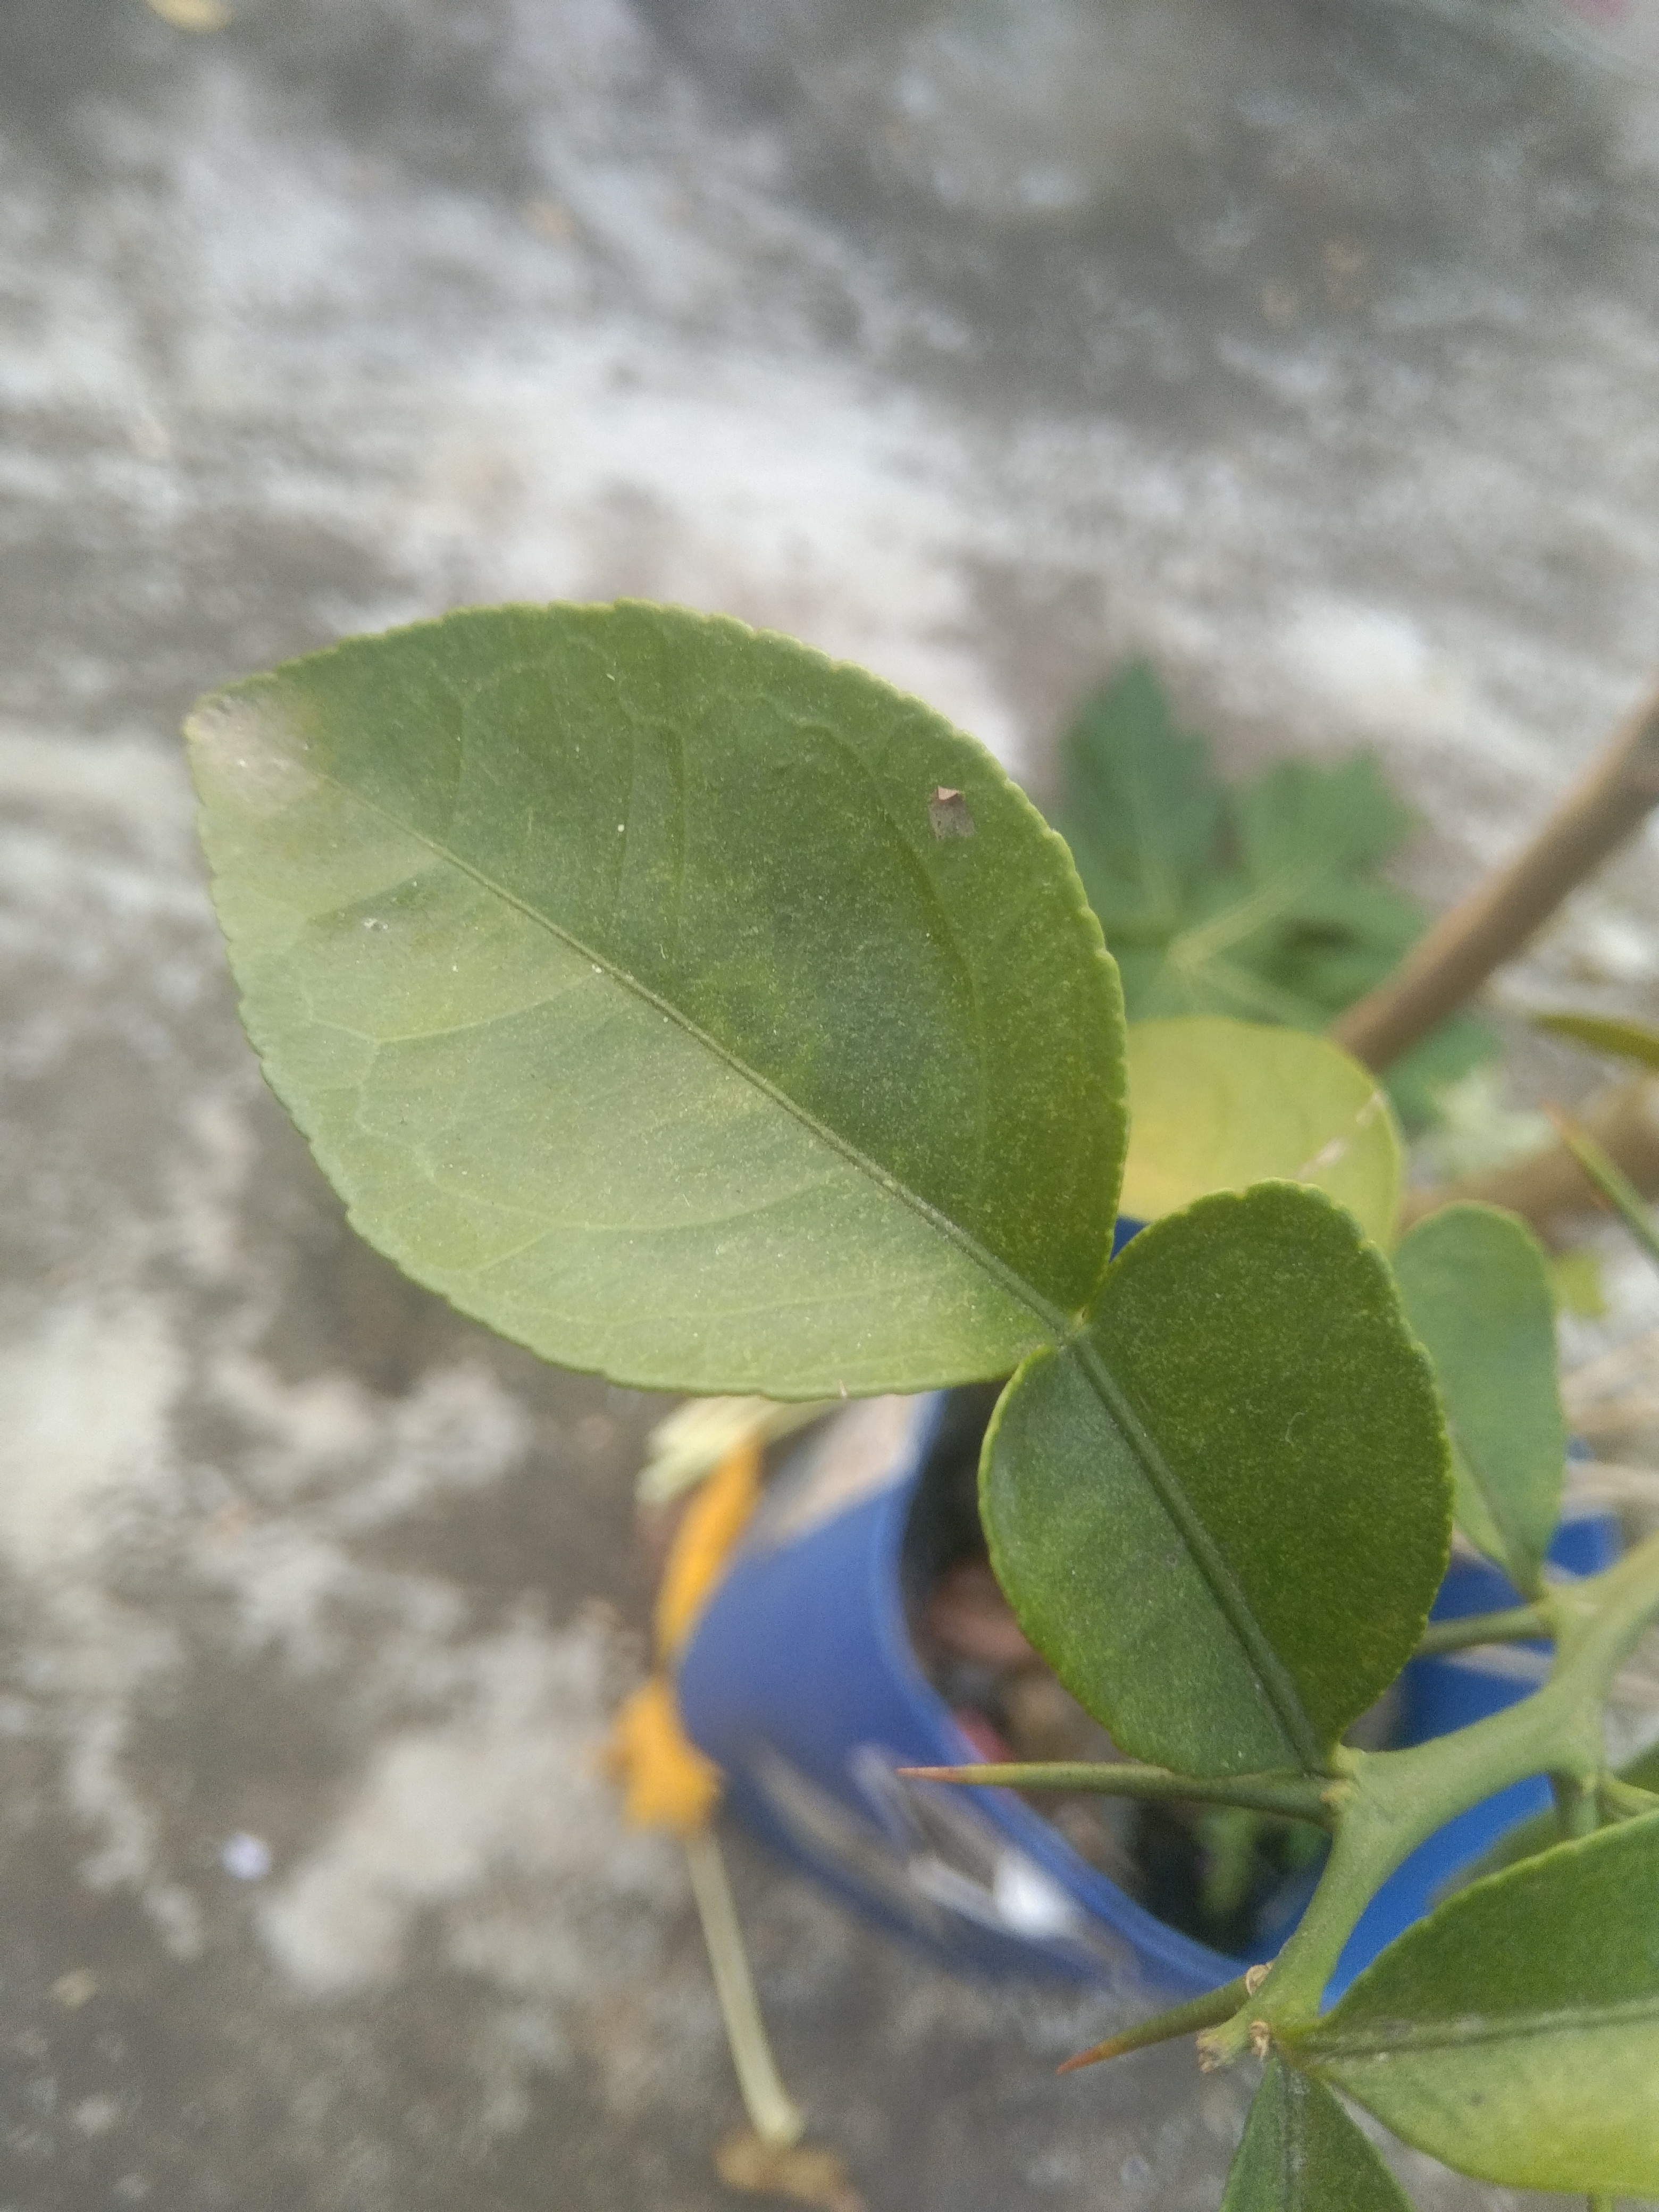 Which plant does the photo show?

lemon
